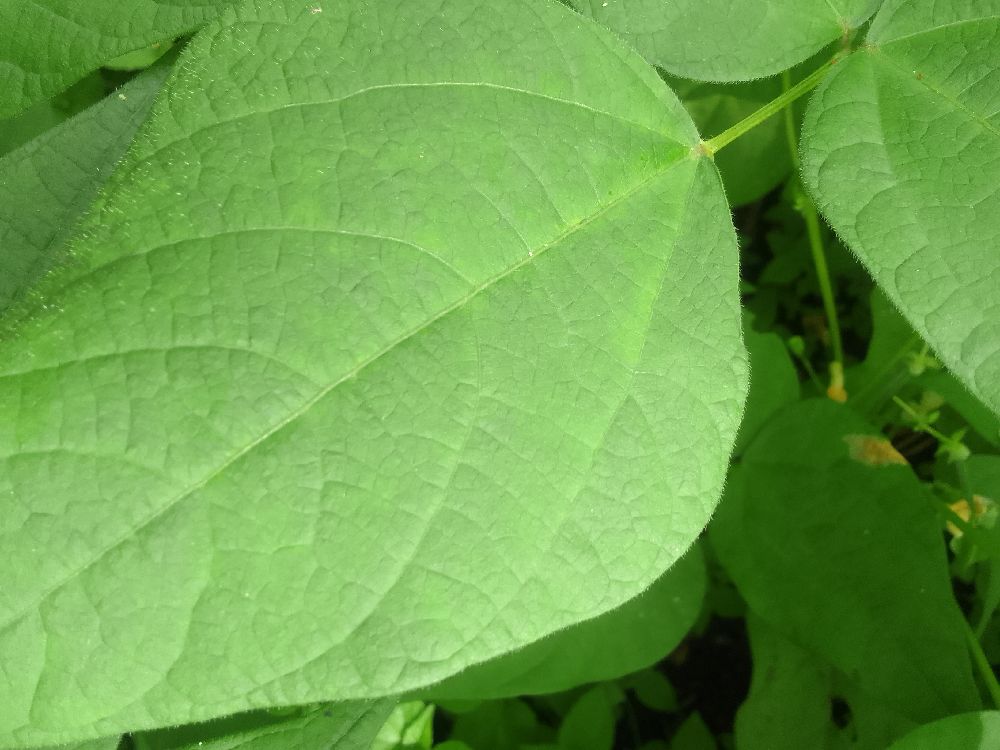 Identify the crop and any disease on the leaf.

common bean, healthy
